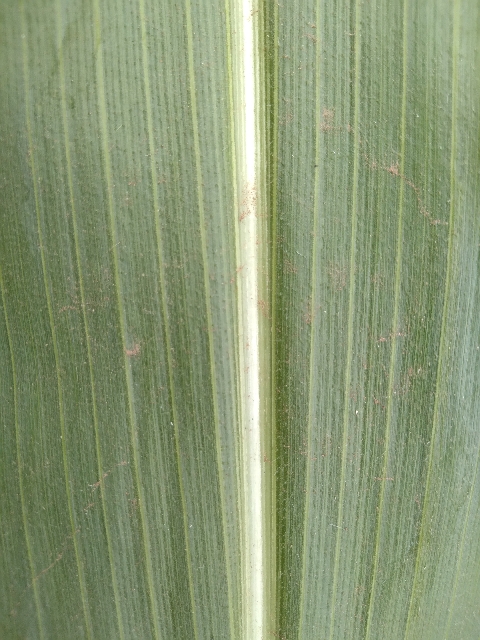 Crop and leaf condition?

maize, healthy
